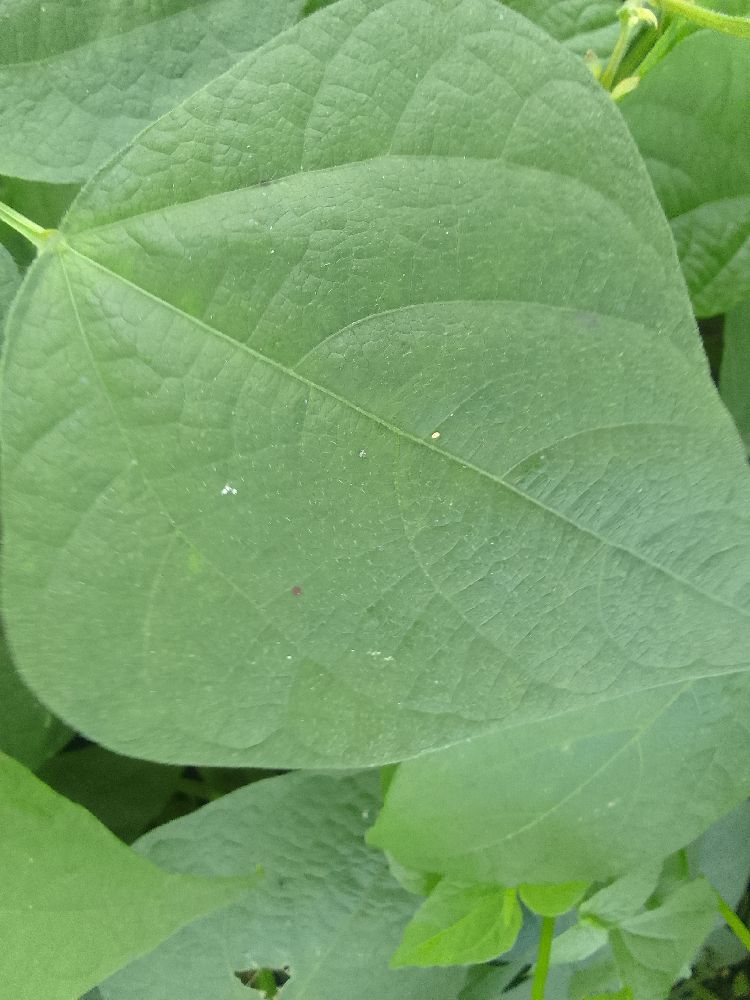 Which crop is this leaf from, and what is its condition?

common bean, healthy
